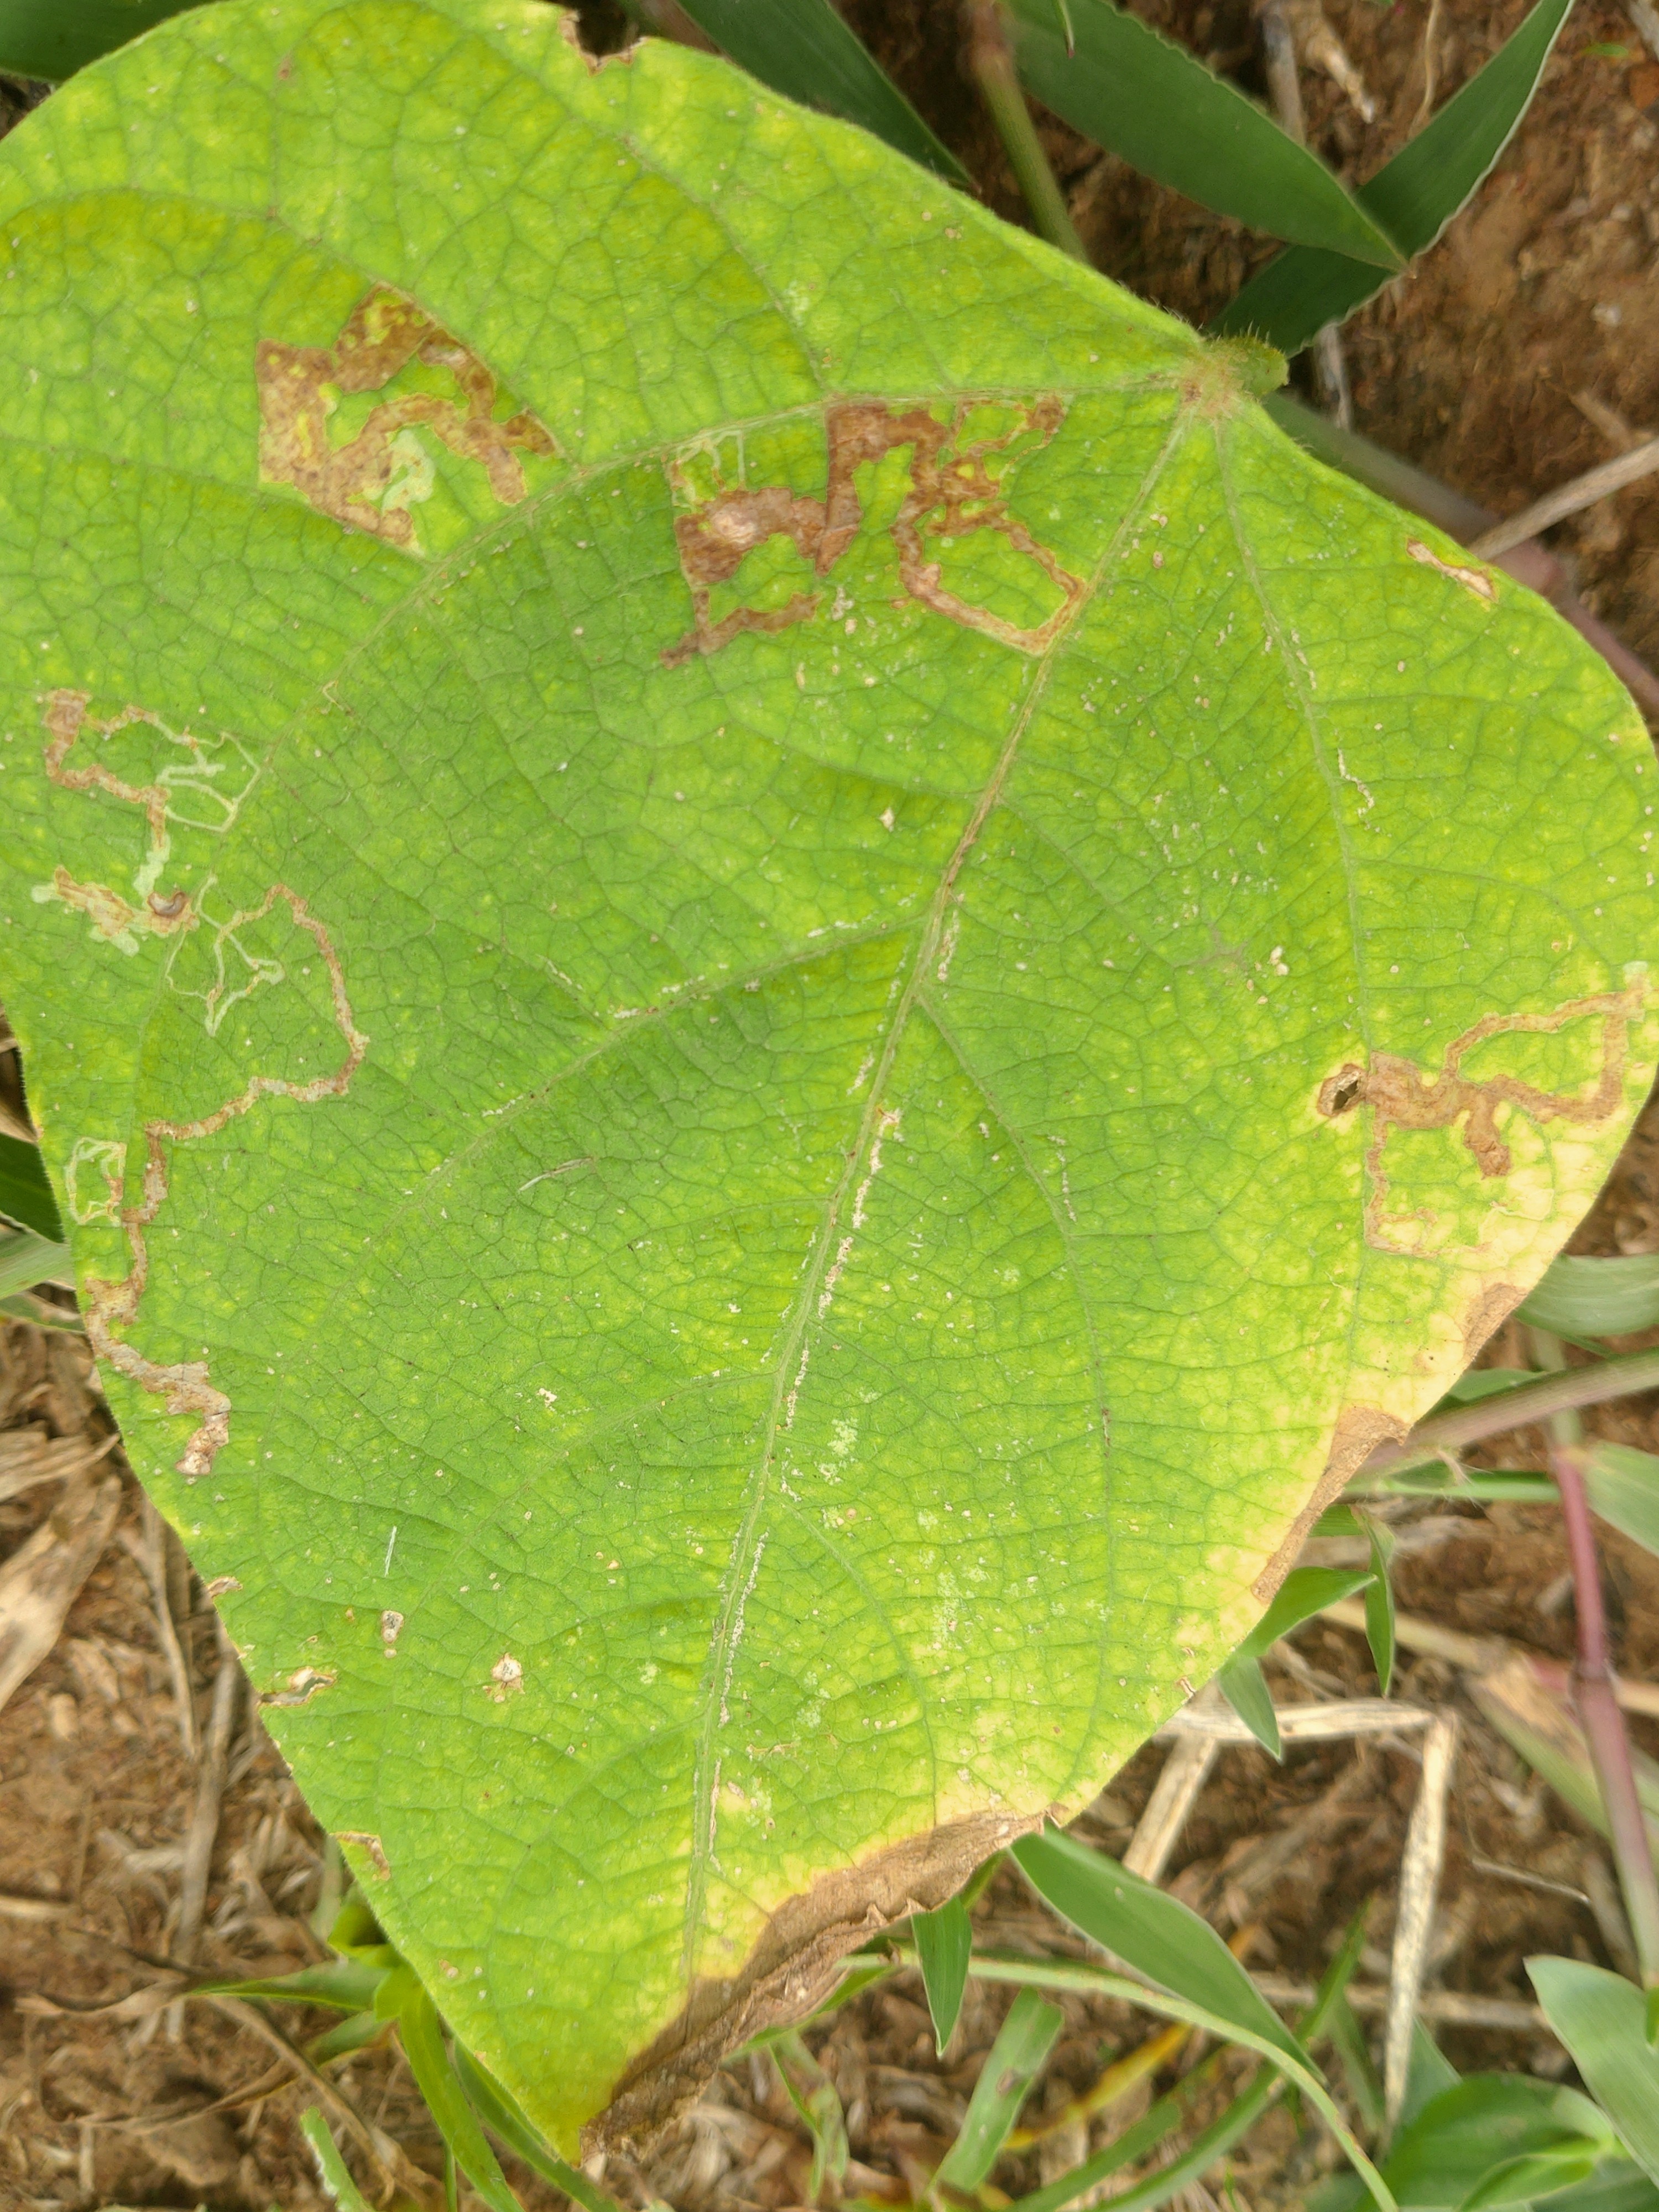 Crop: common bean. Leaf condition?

rust
